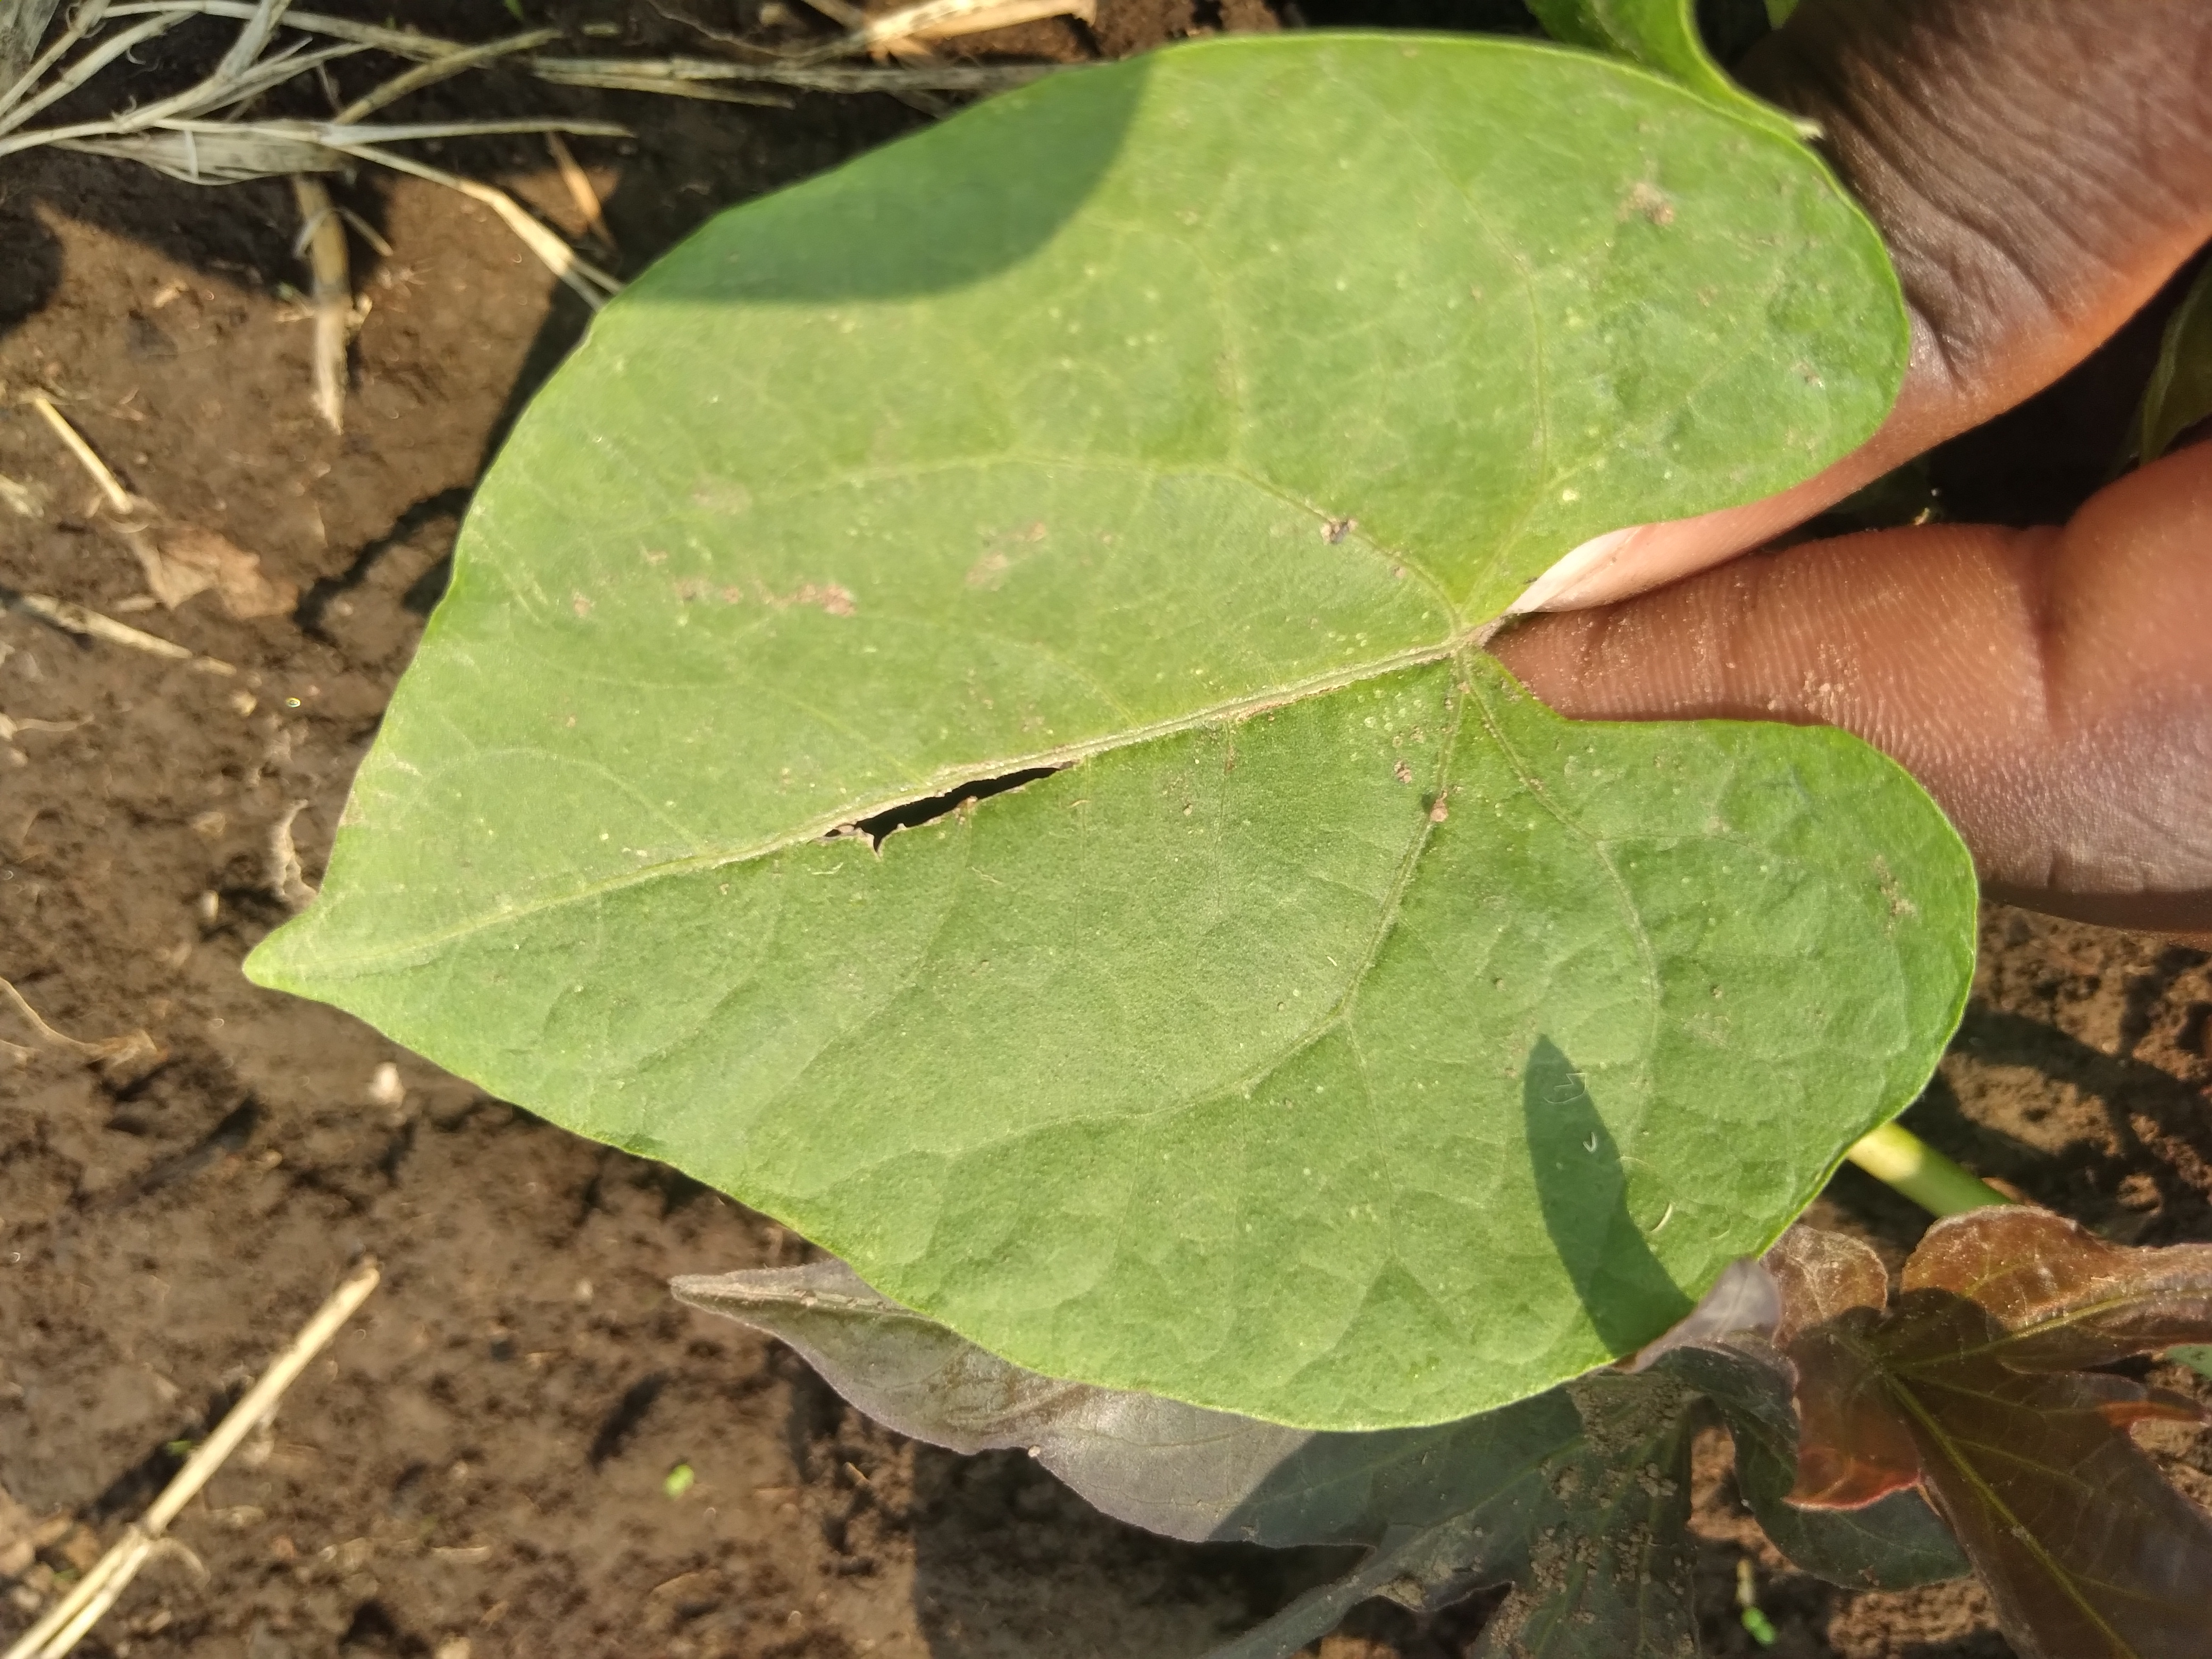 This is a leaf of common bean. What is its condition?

healthy
